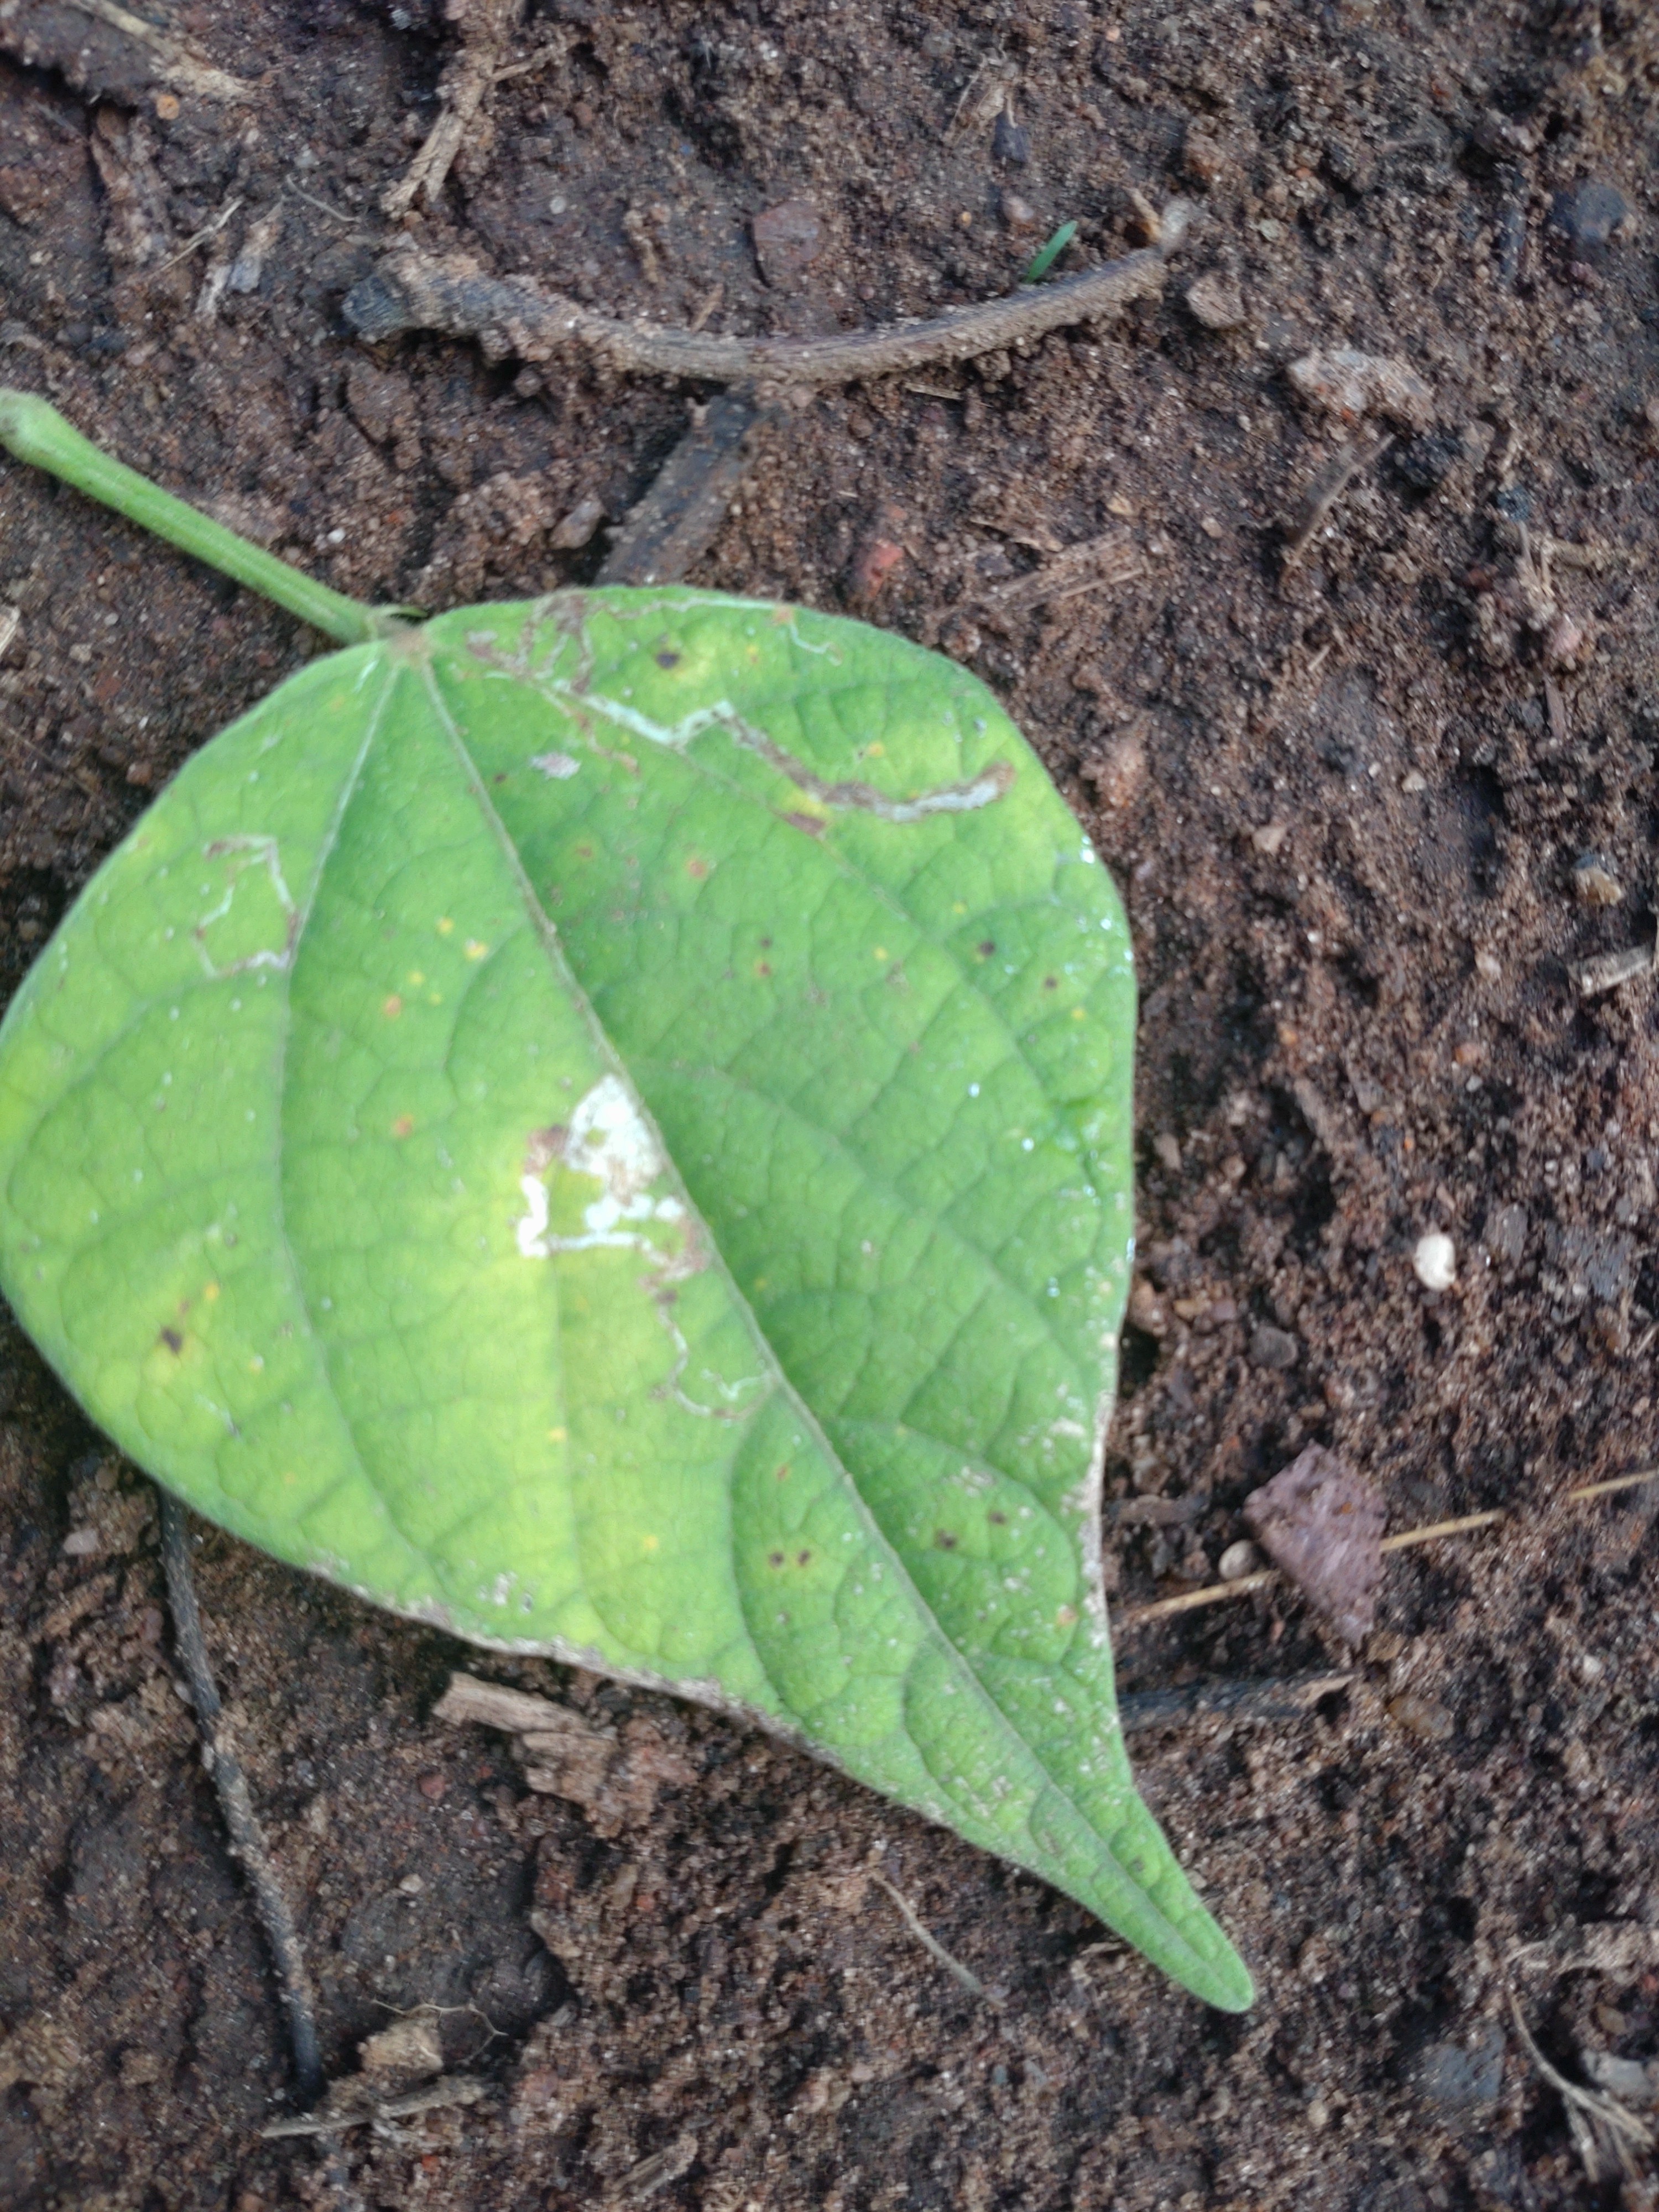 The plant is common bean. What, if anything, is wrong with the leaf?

rust
